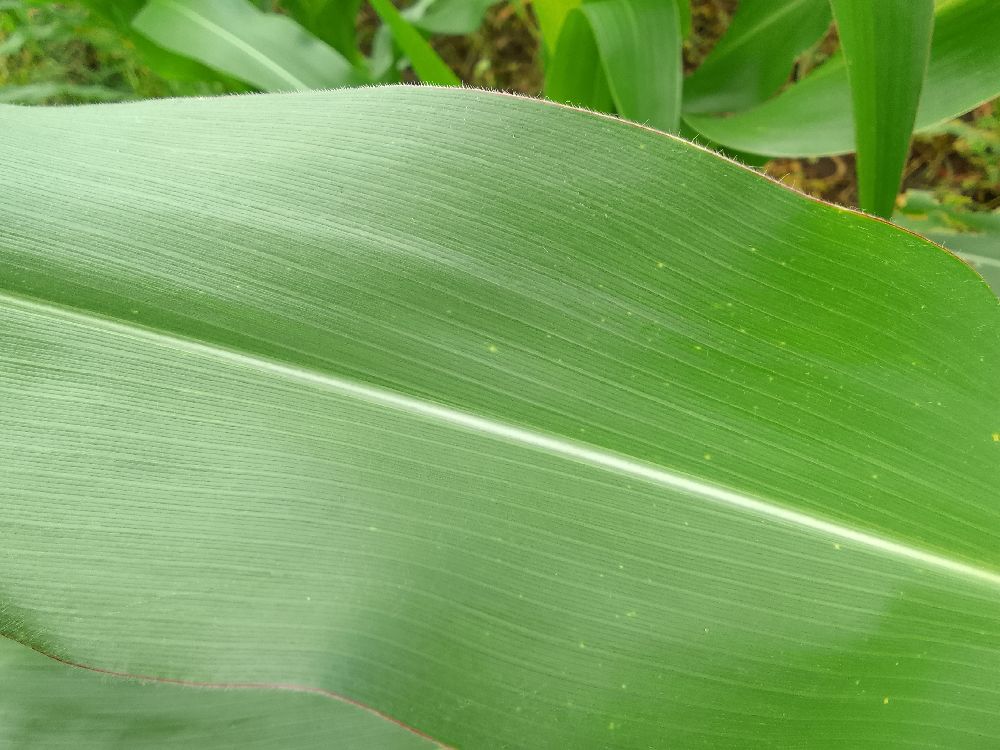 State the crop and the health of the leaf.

maize, healthy
